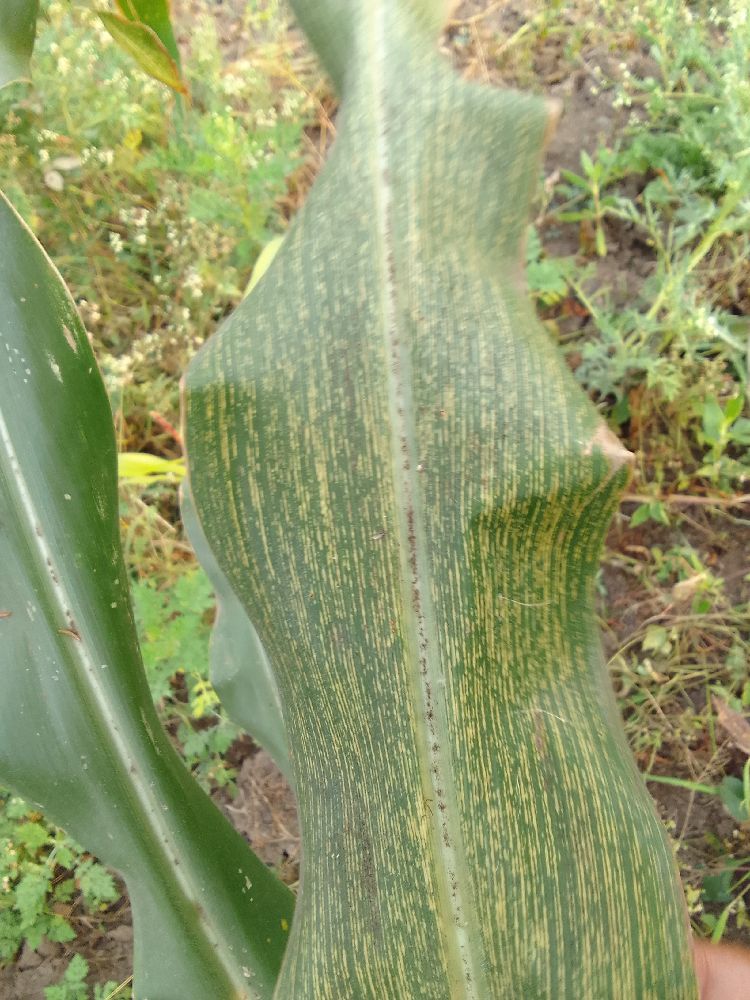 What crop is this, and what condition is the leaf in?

maize, maize streak virus
